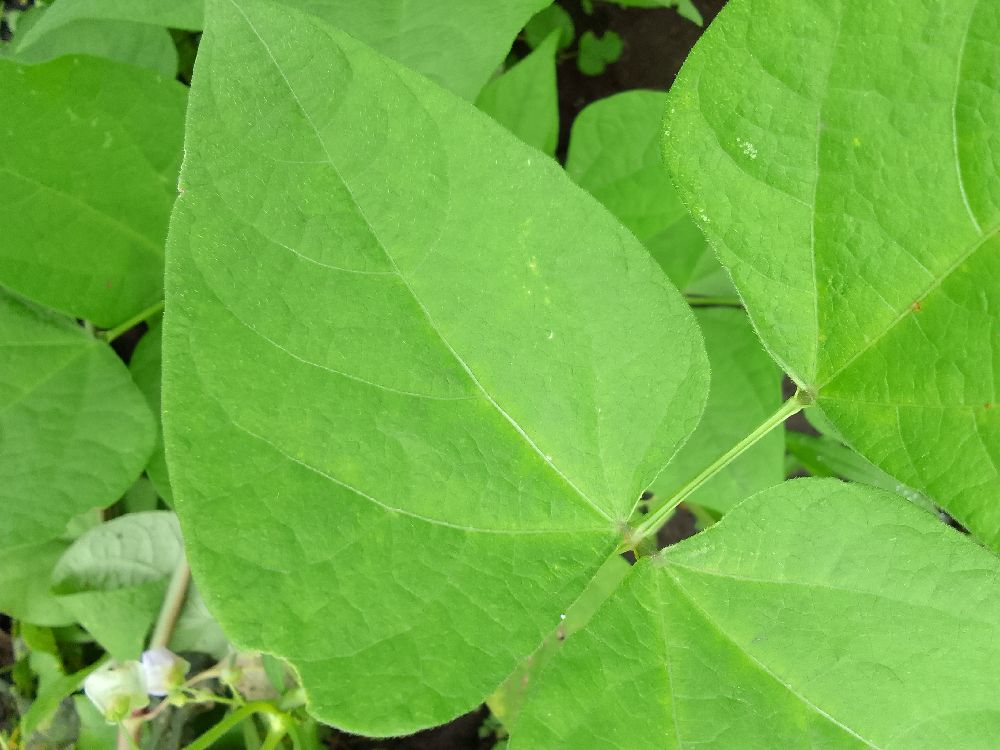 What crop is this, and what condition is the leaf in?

common bean, healthy
